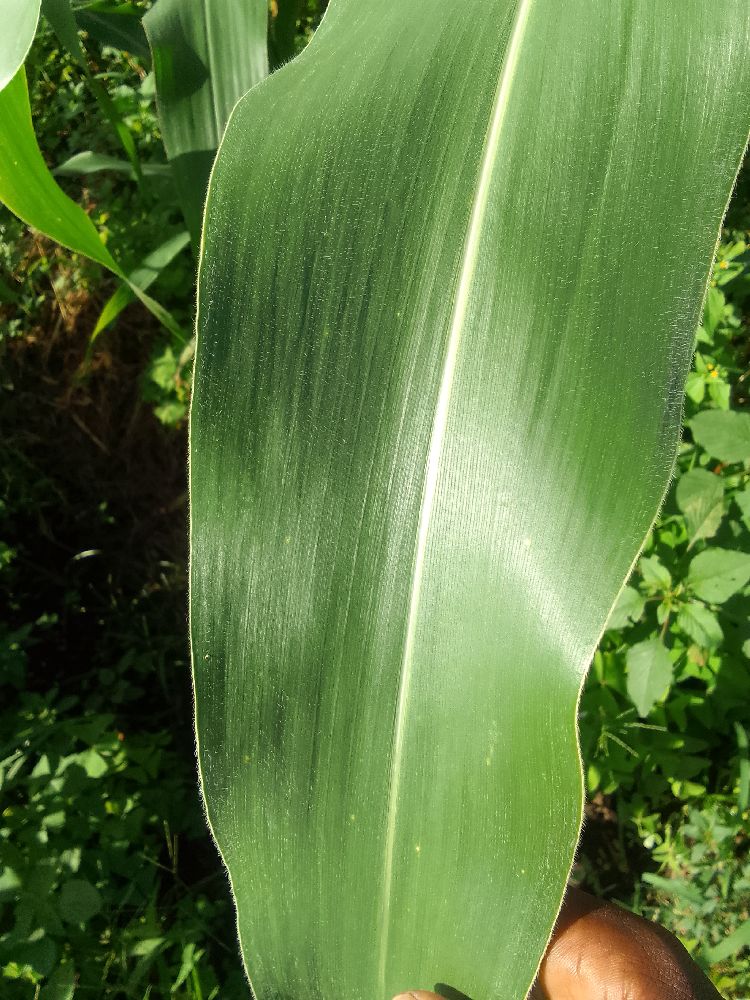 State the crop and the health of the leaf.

maize, healthy
